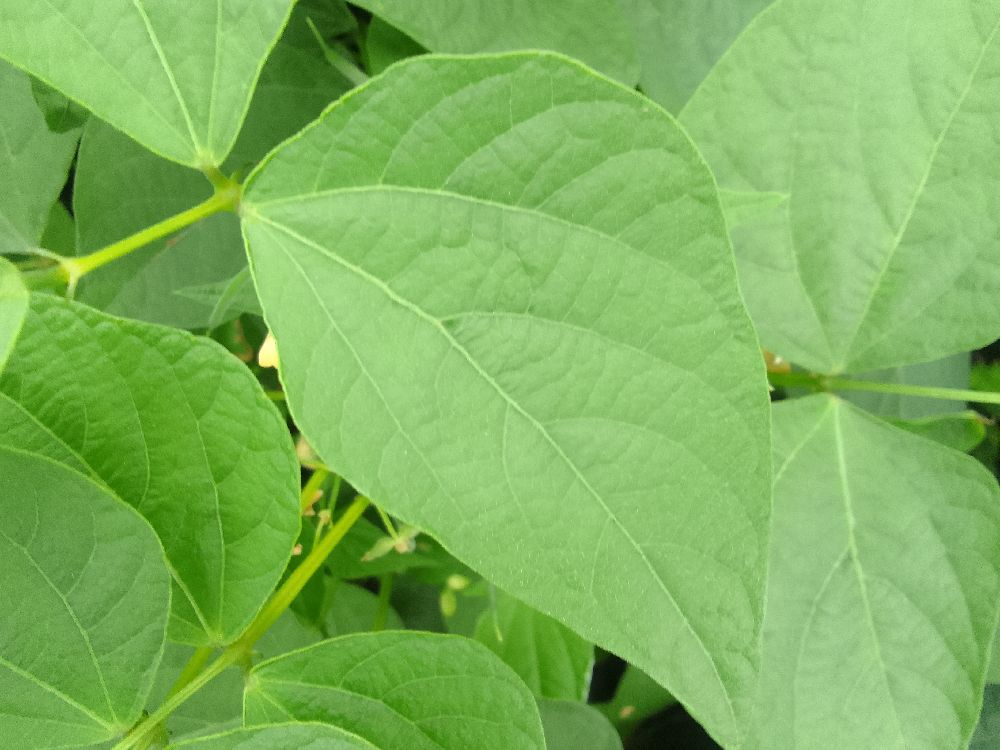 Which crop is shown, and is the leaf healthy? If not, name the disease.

common bean, healthy
